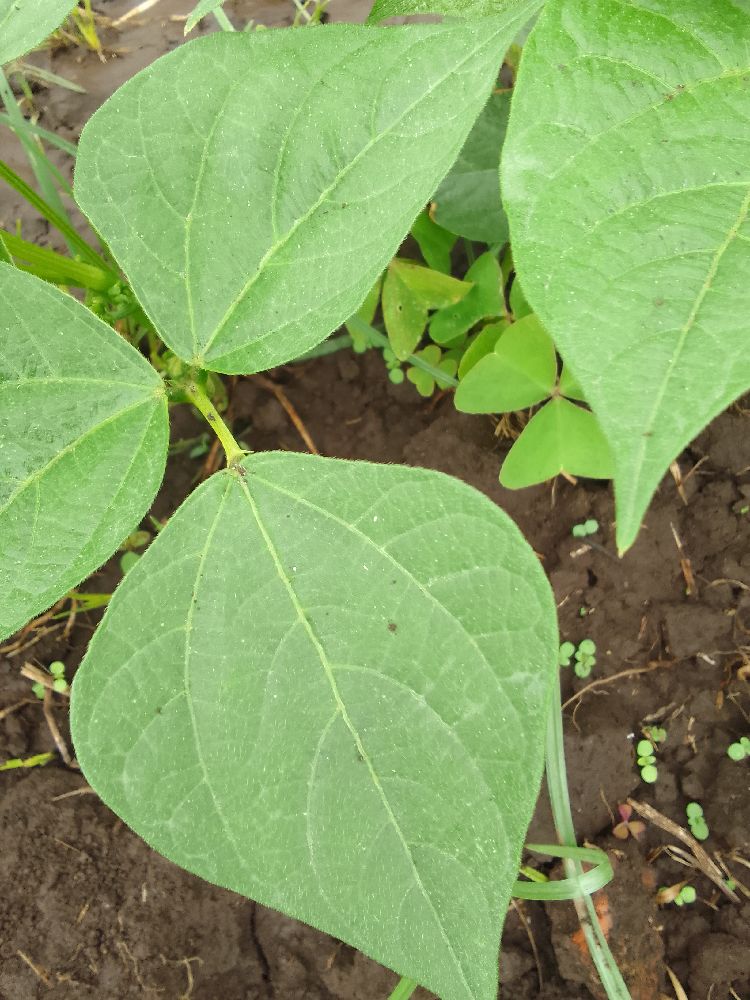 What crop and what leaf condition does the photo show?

common bean, healthy
